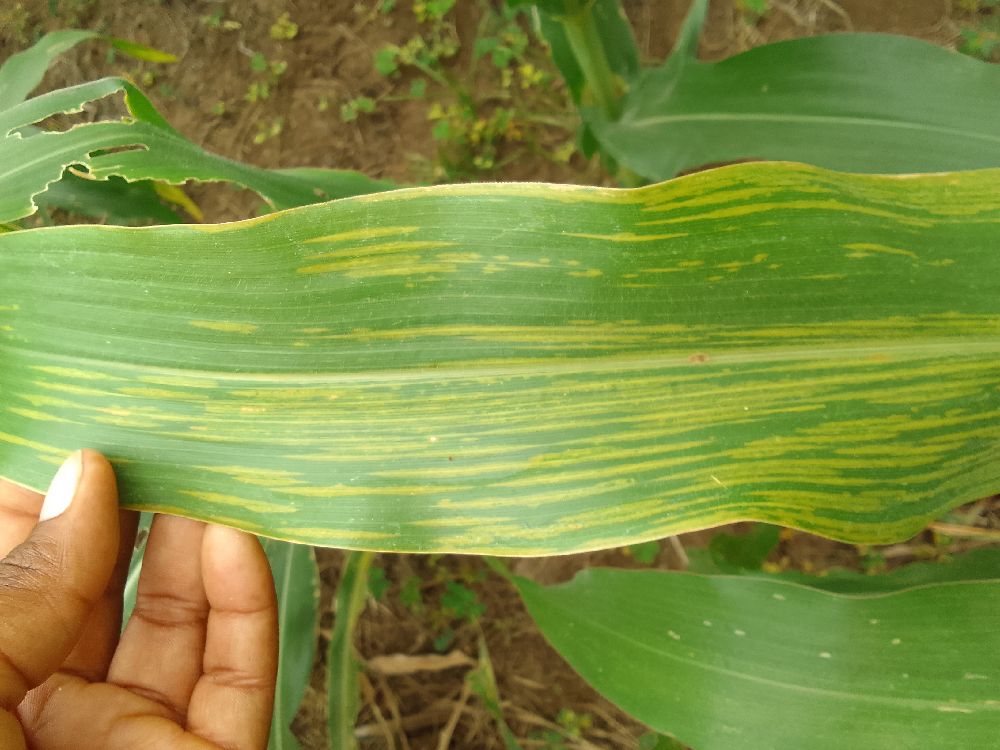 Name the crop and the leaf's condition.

maize, maize lethal necrosis
